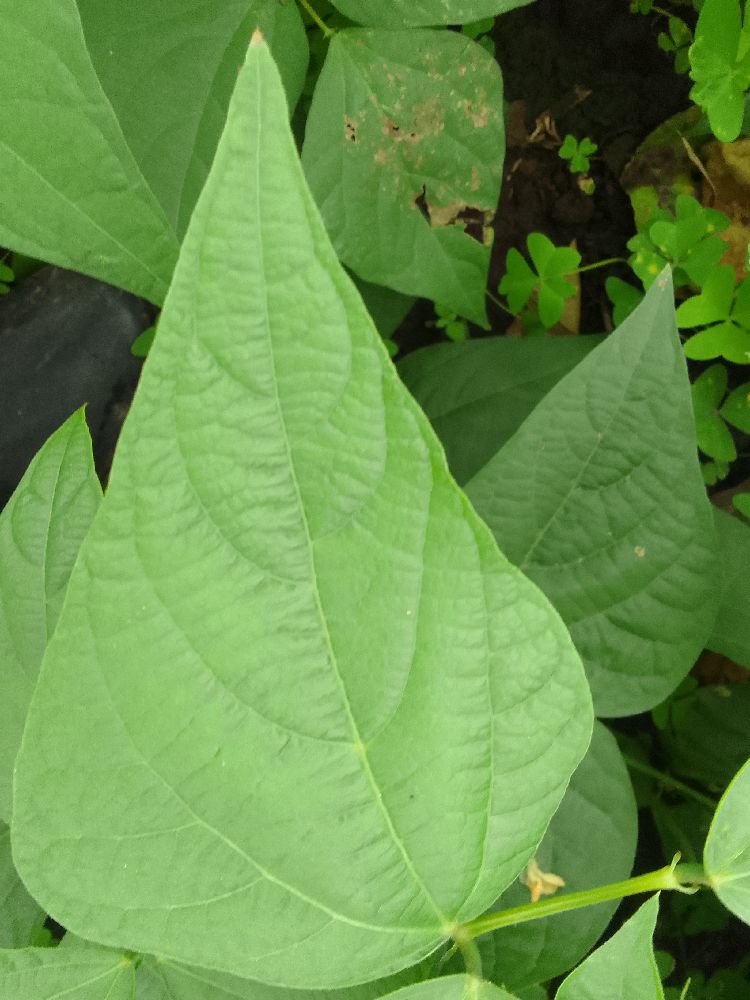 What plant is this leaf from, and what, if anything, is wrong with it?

common bean, healthy
